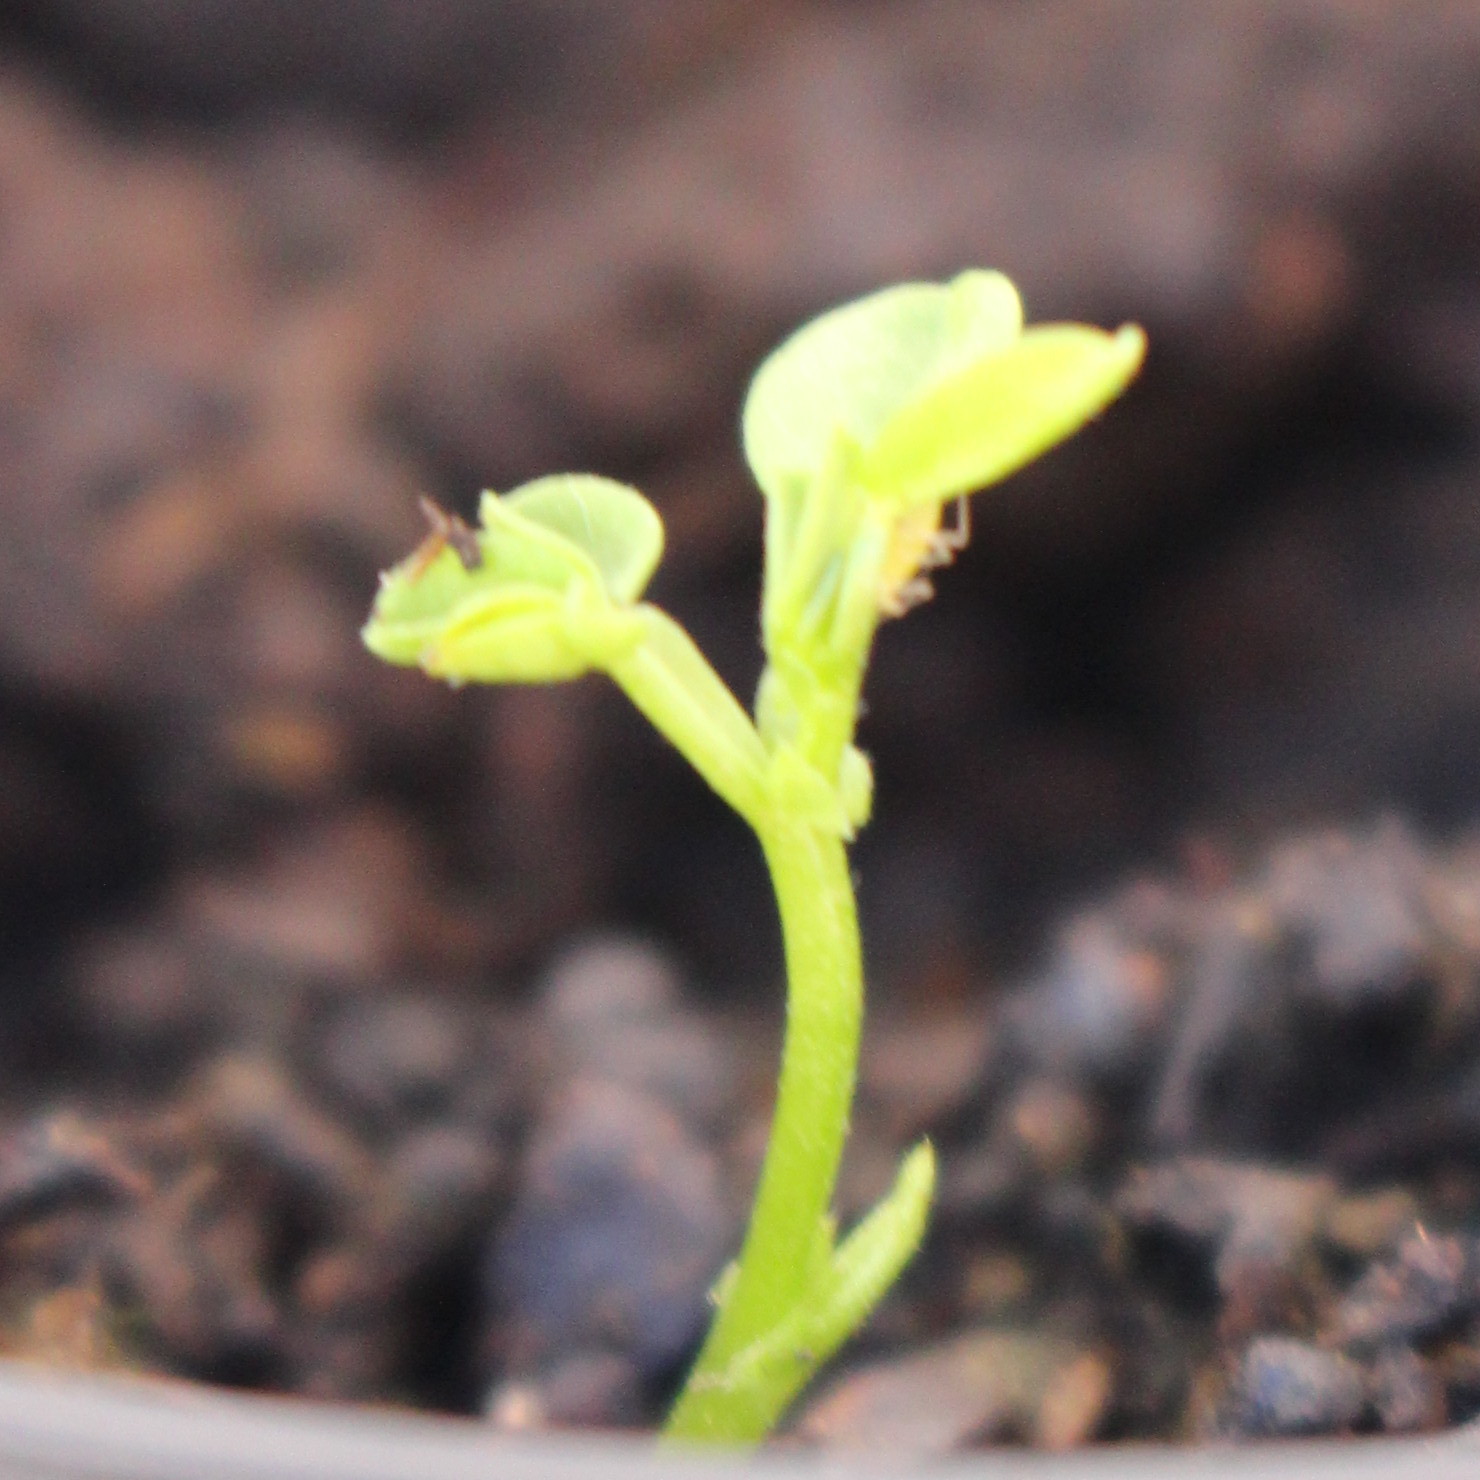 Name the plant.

Vicia sativa
